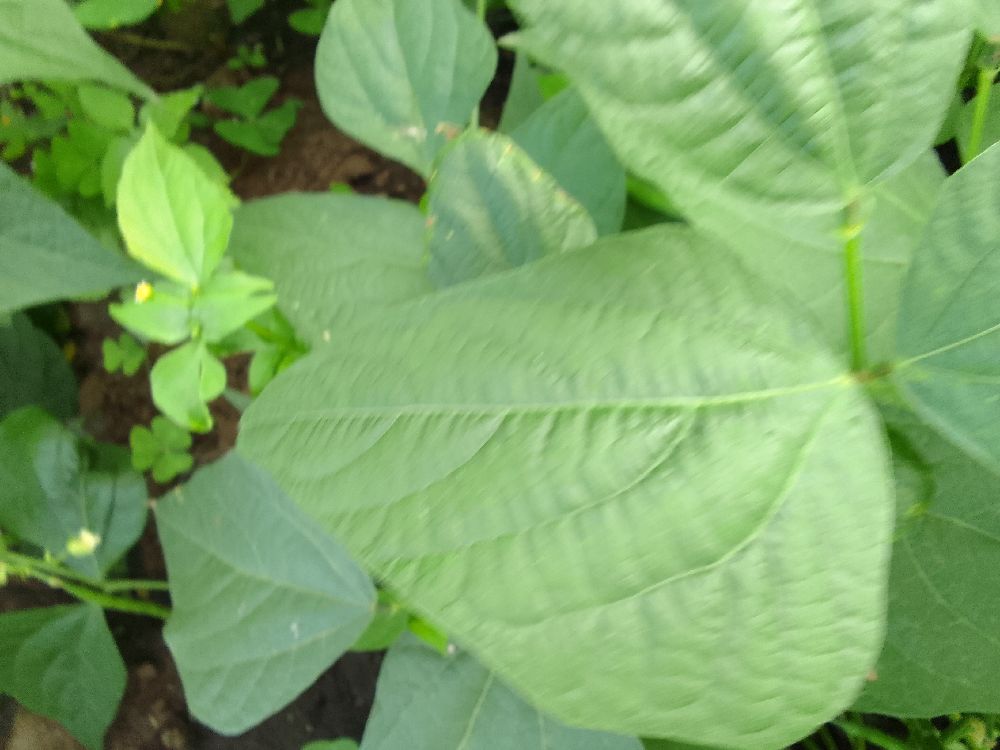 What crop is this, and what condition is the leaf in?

common bean, healthy
